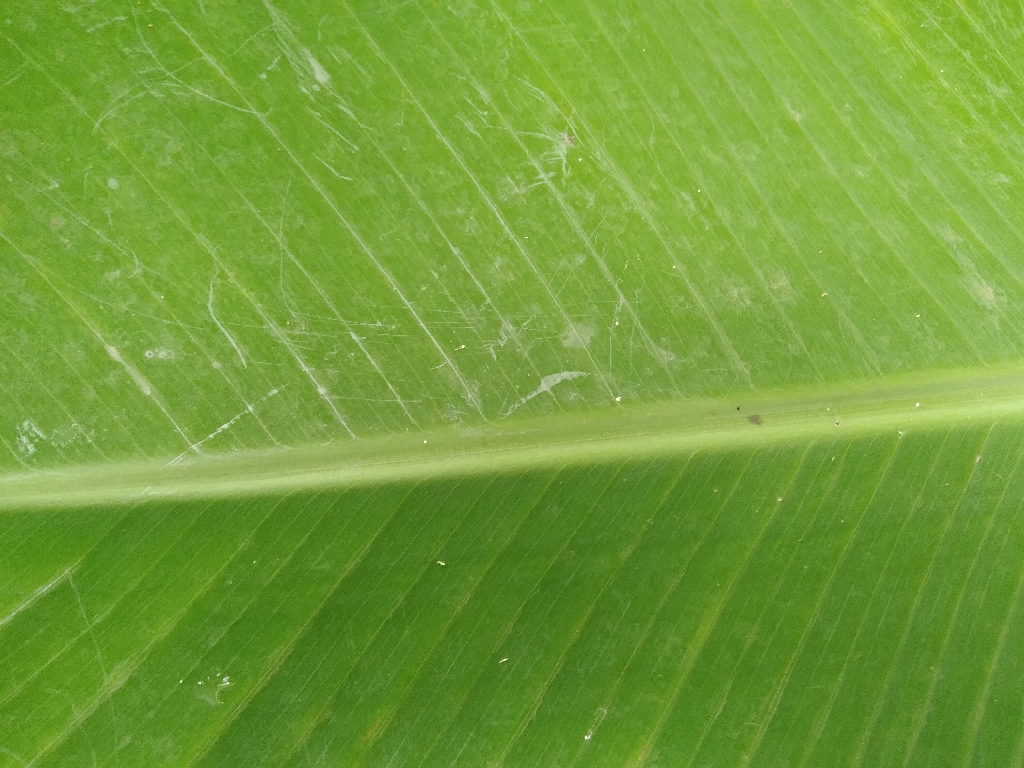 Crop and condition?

banana, healthy
